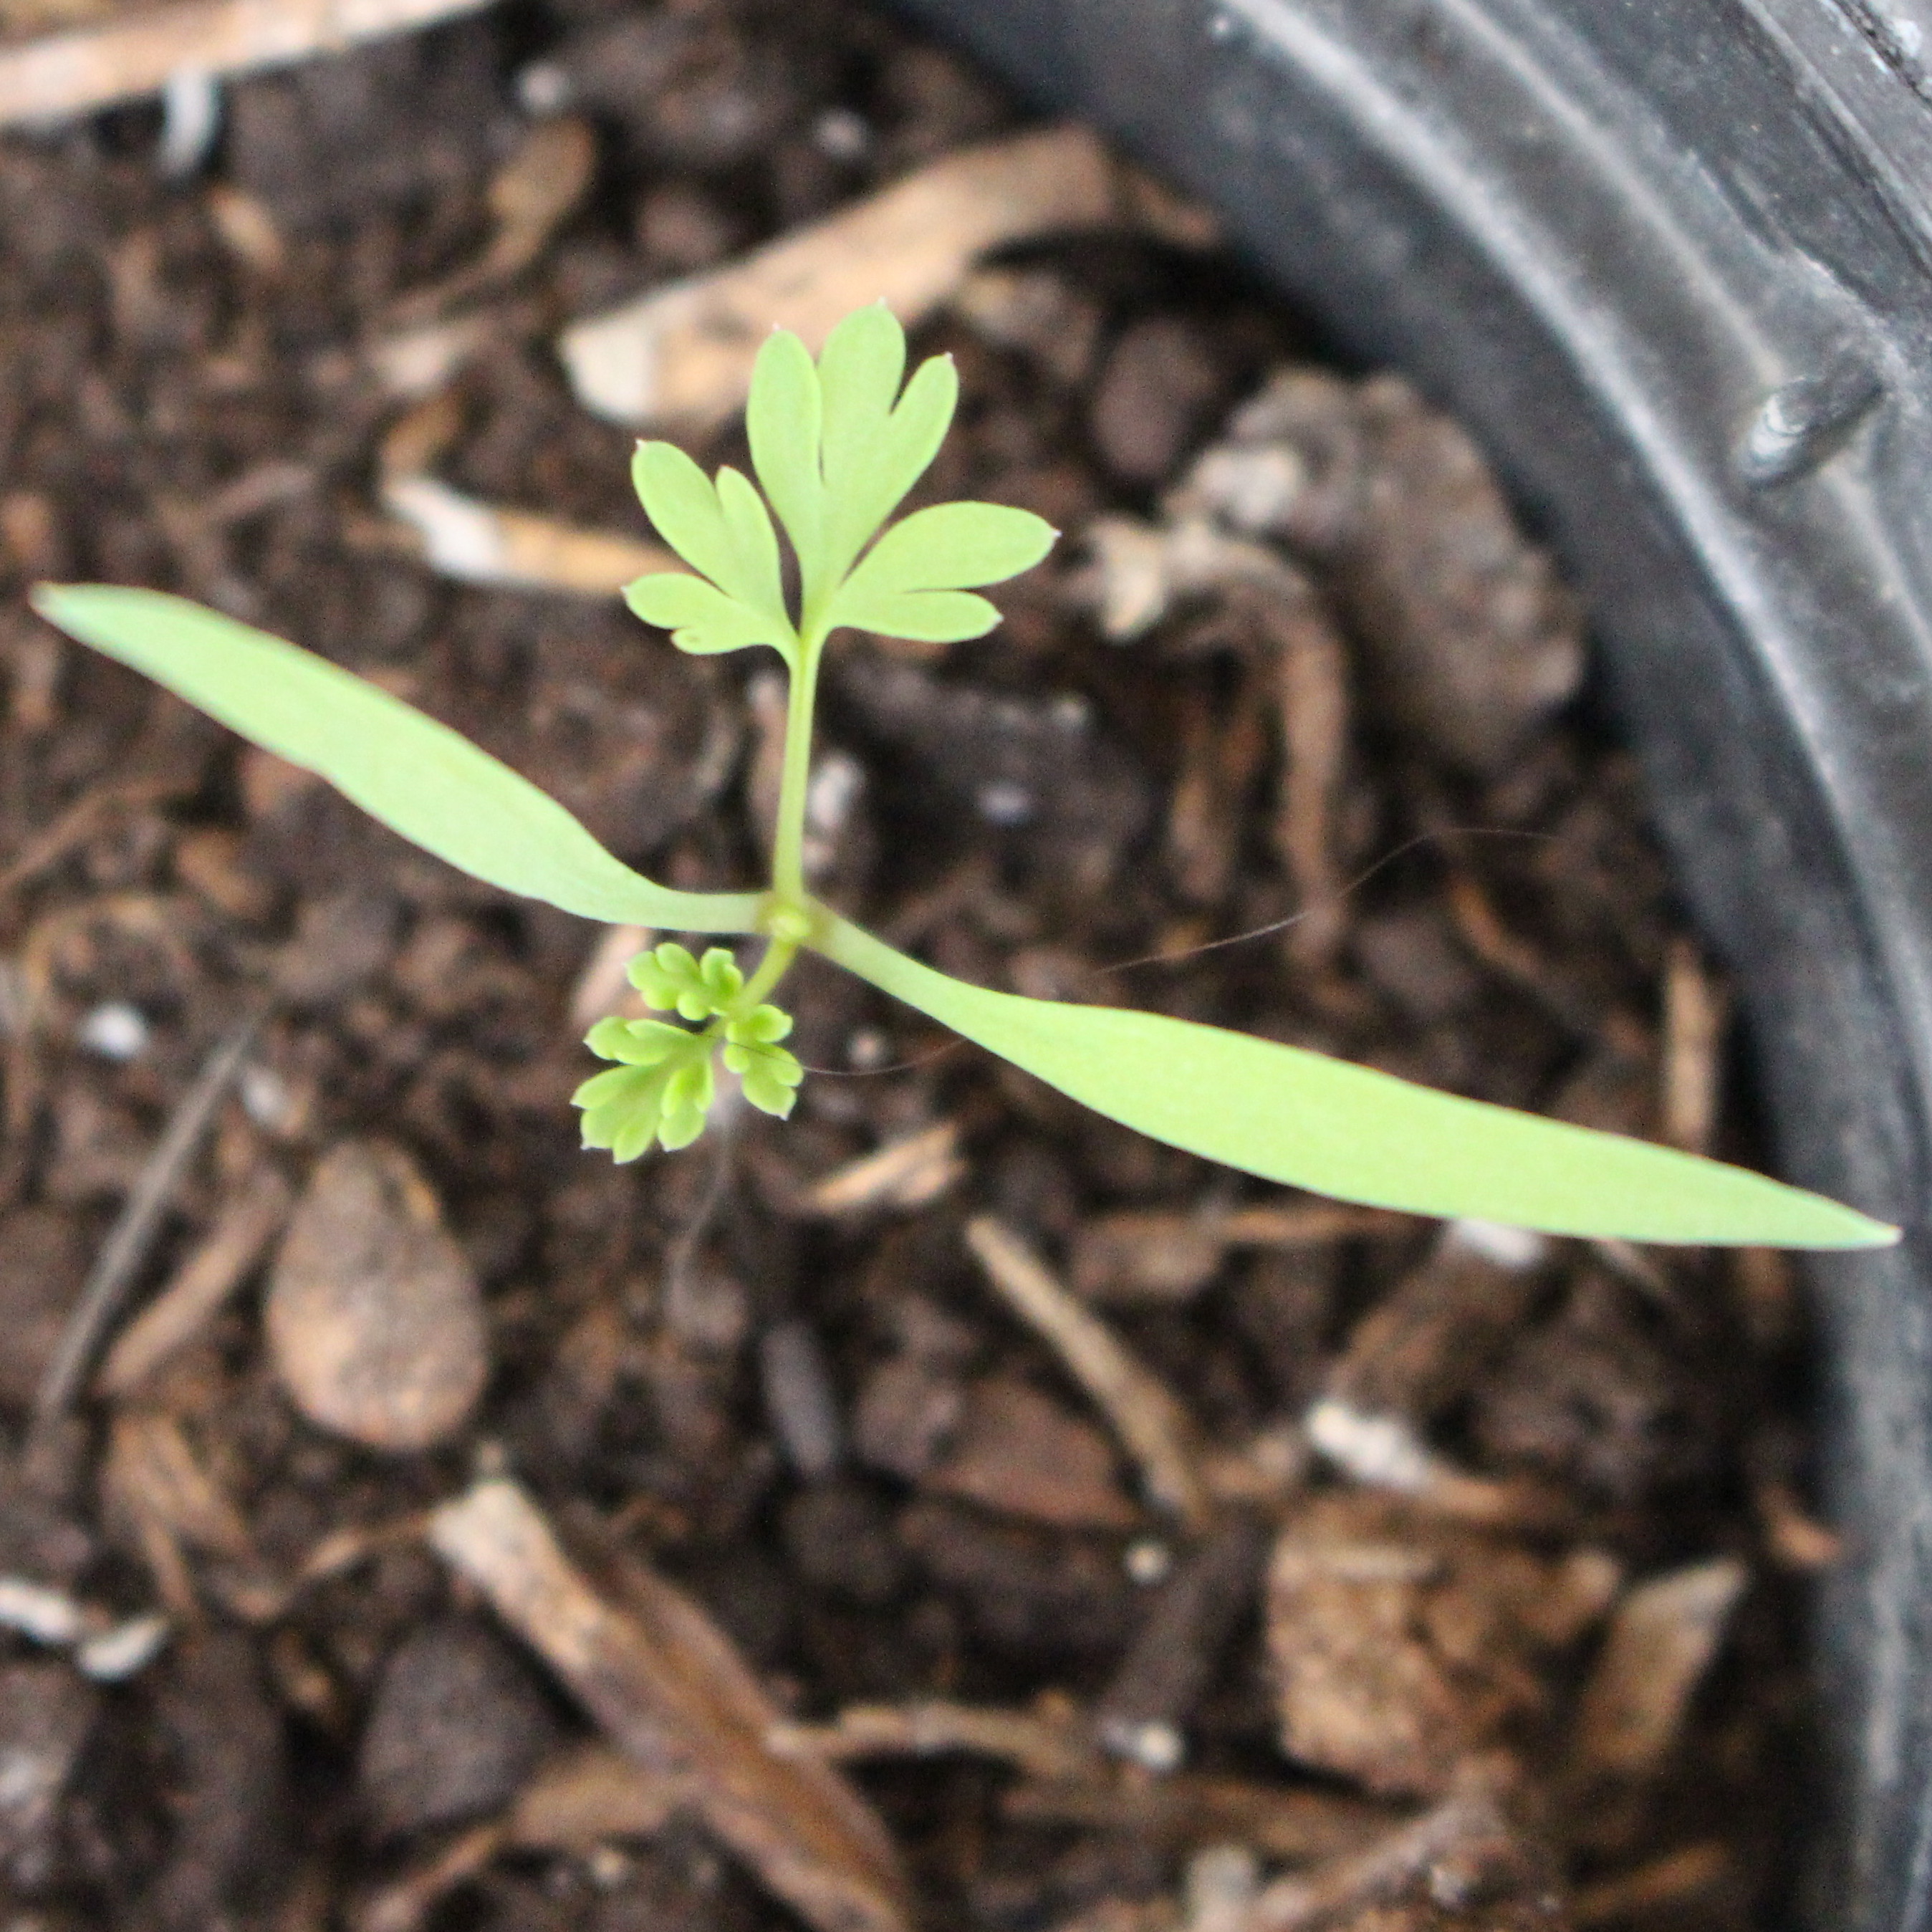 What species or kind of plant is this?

Fumaria officinalis
